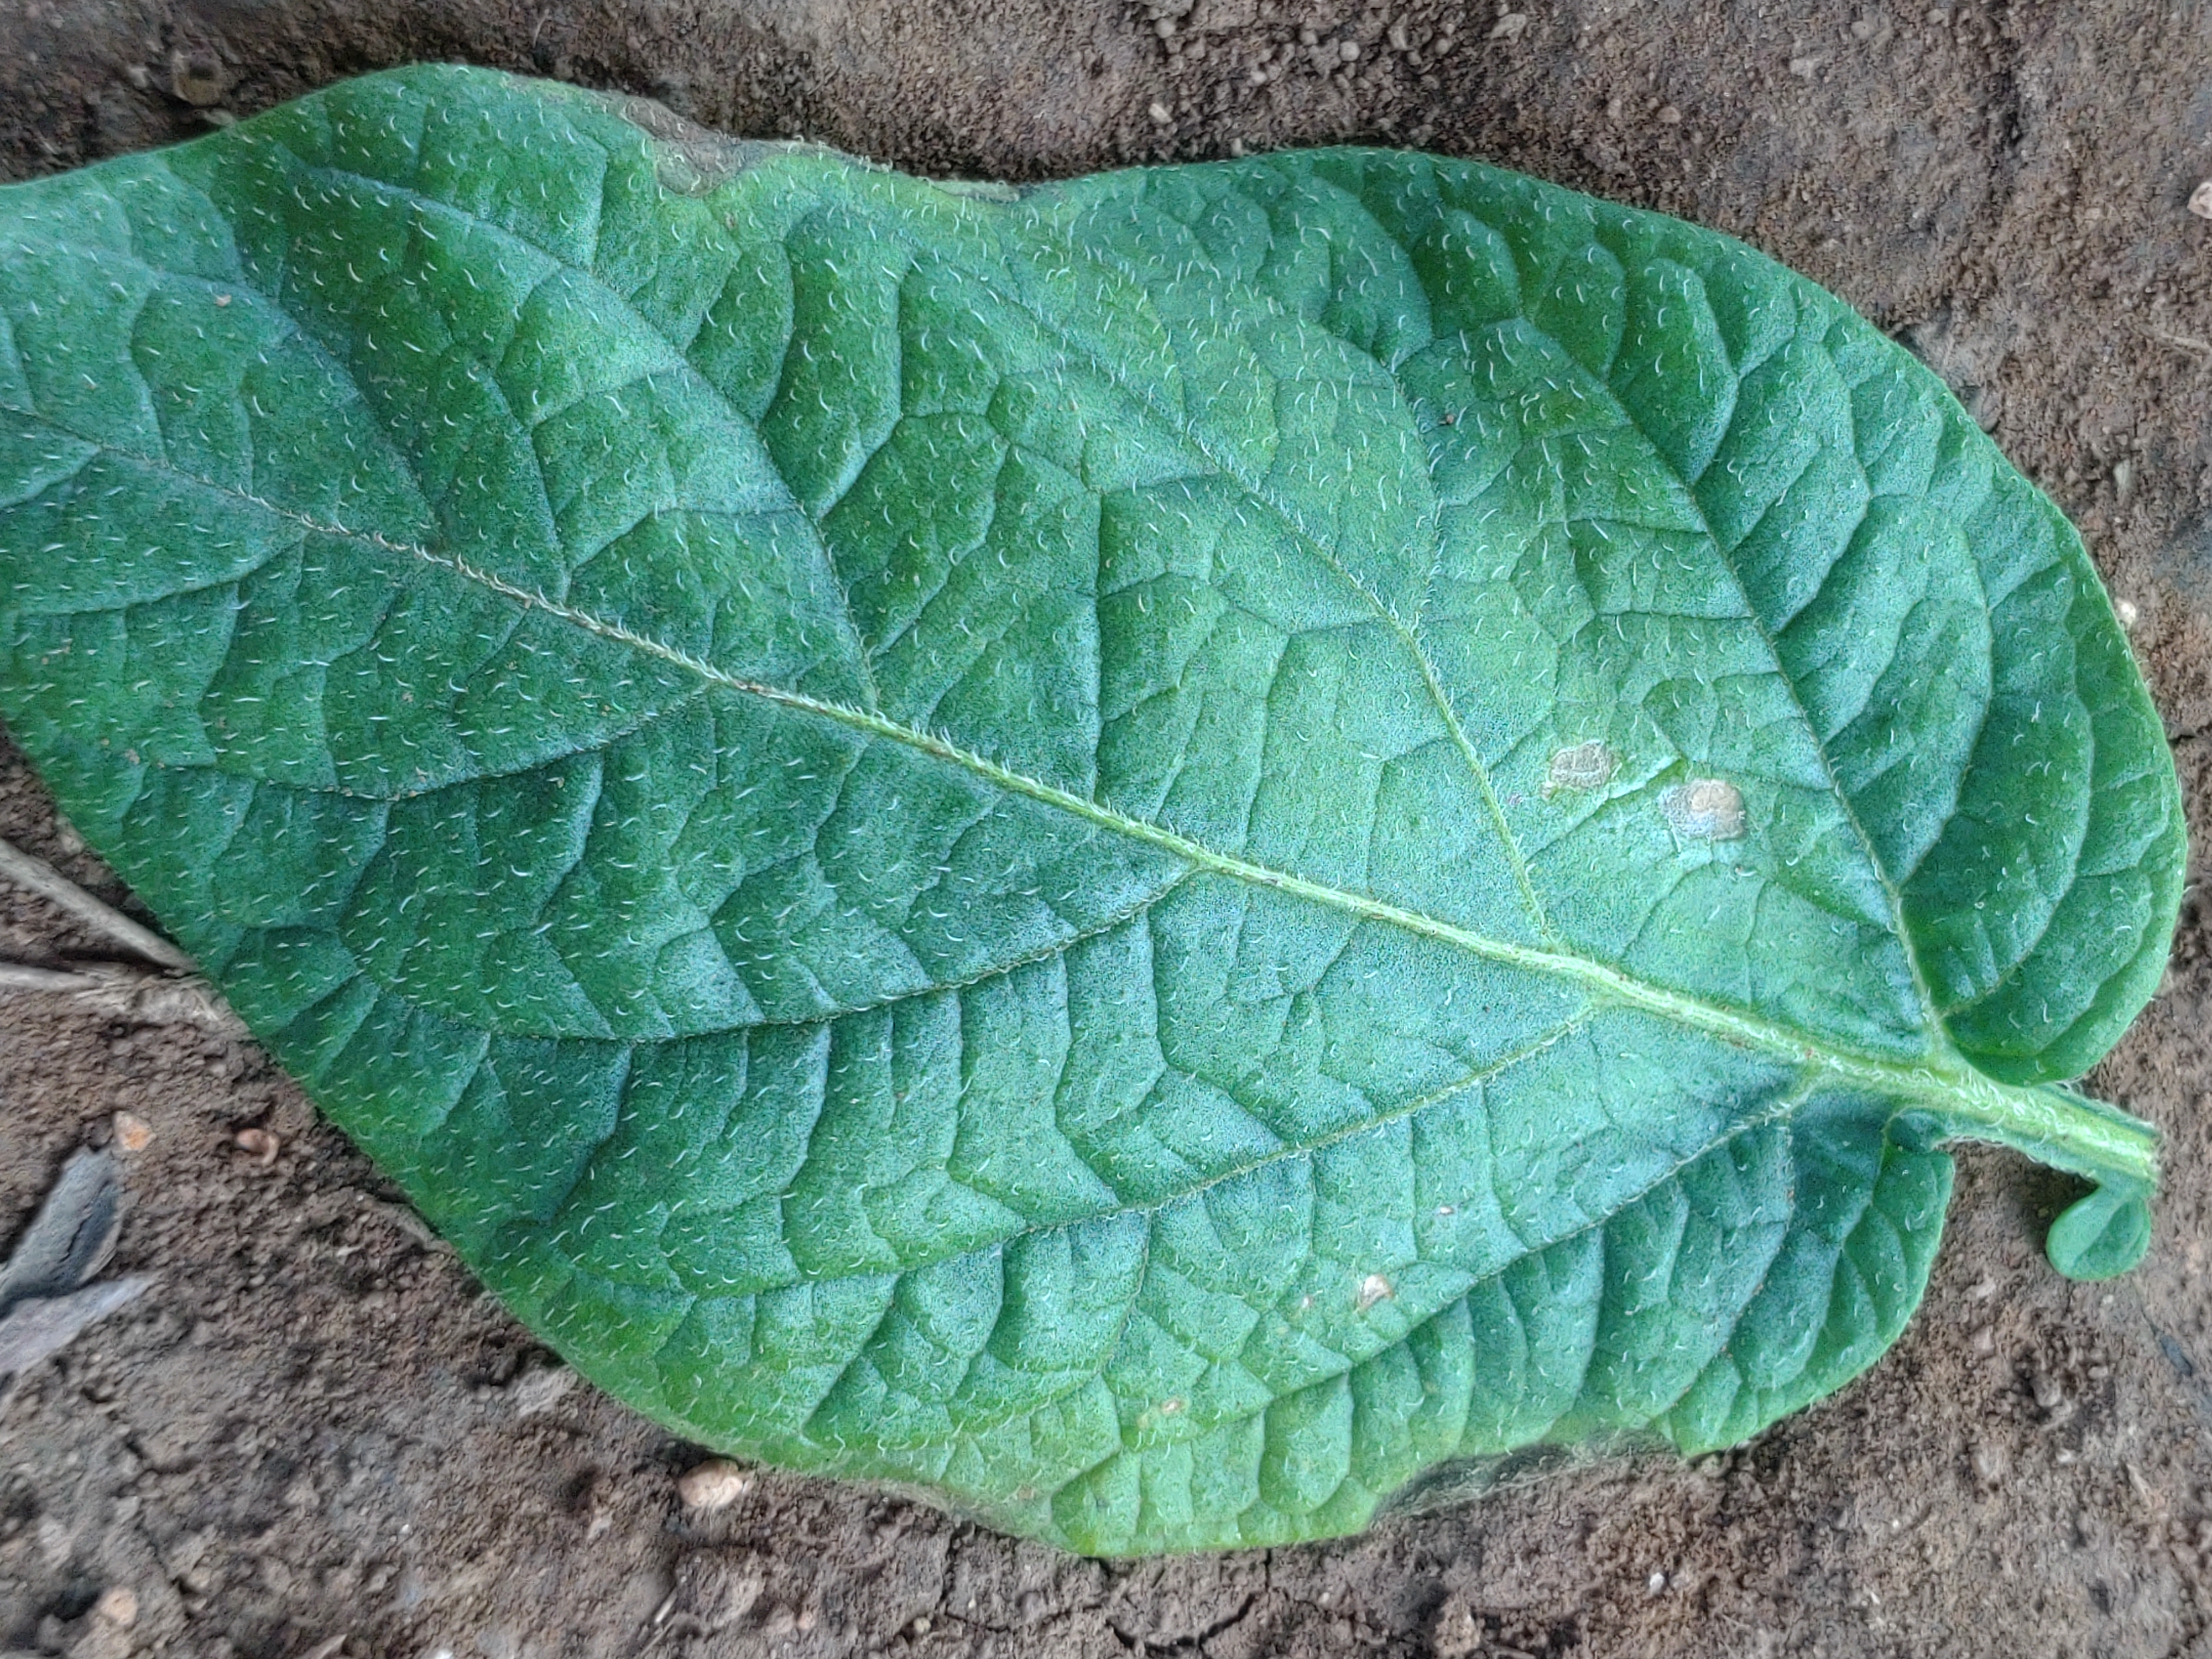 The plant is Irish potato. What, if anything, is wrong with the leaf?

early blight
